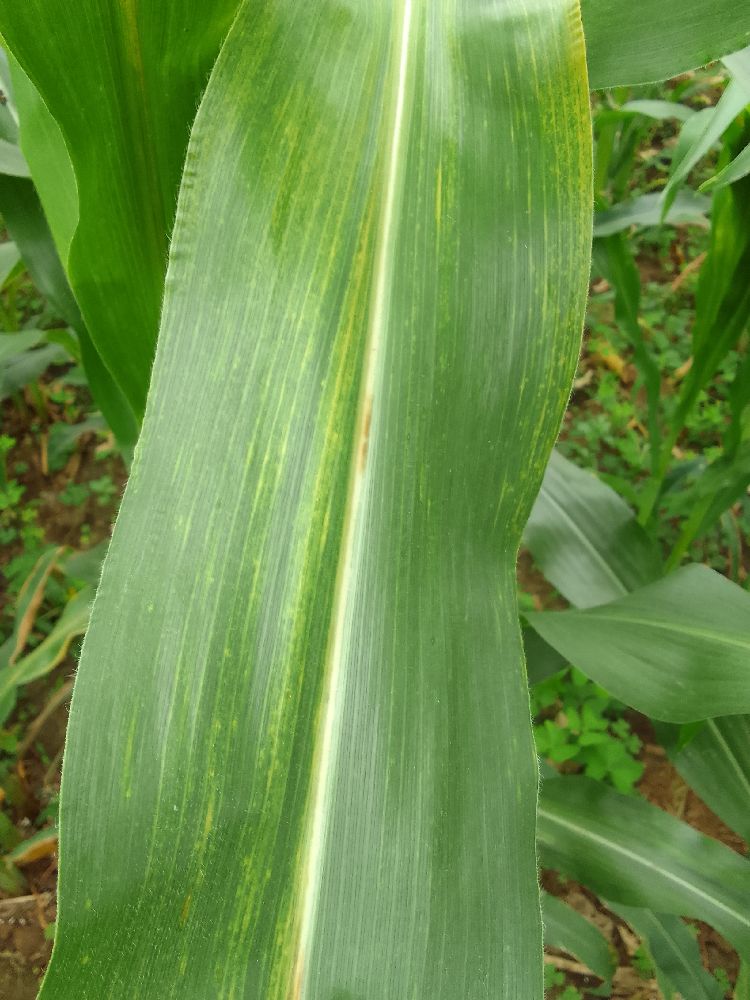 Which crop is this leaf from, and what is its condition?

maize, maize lethal necrosis
